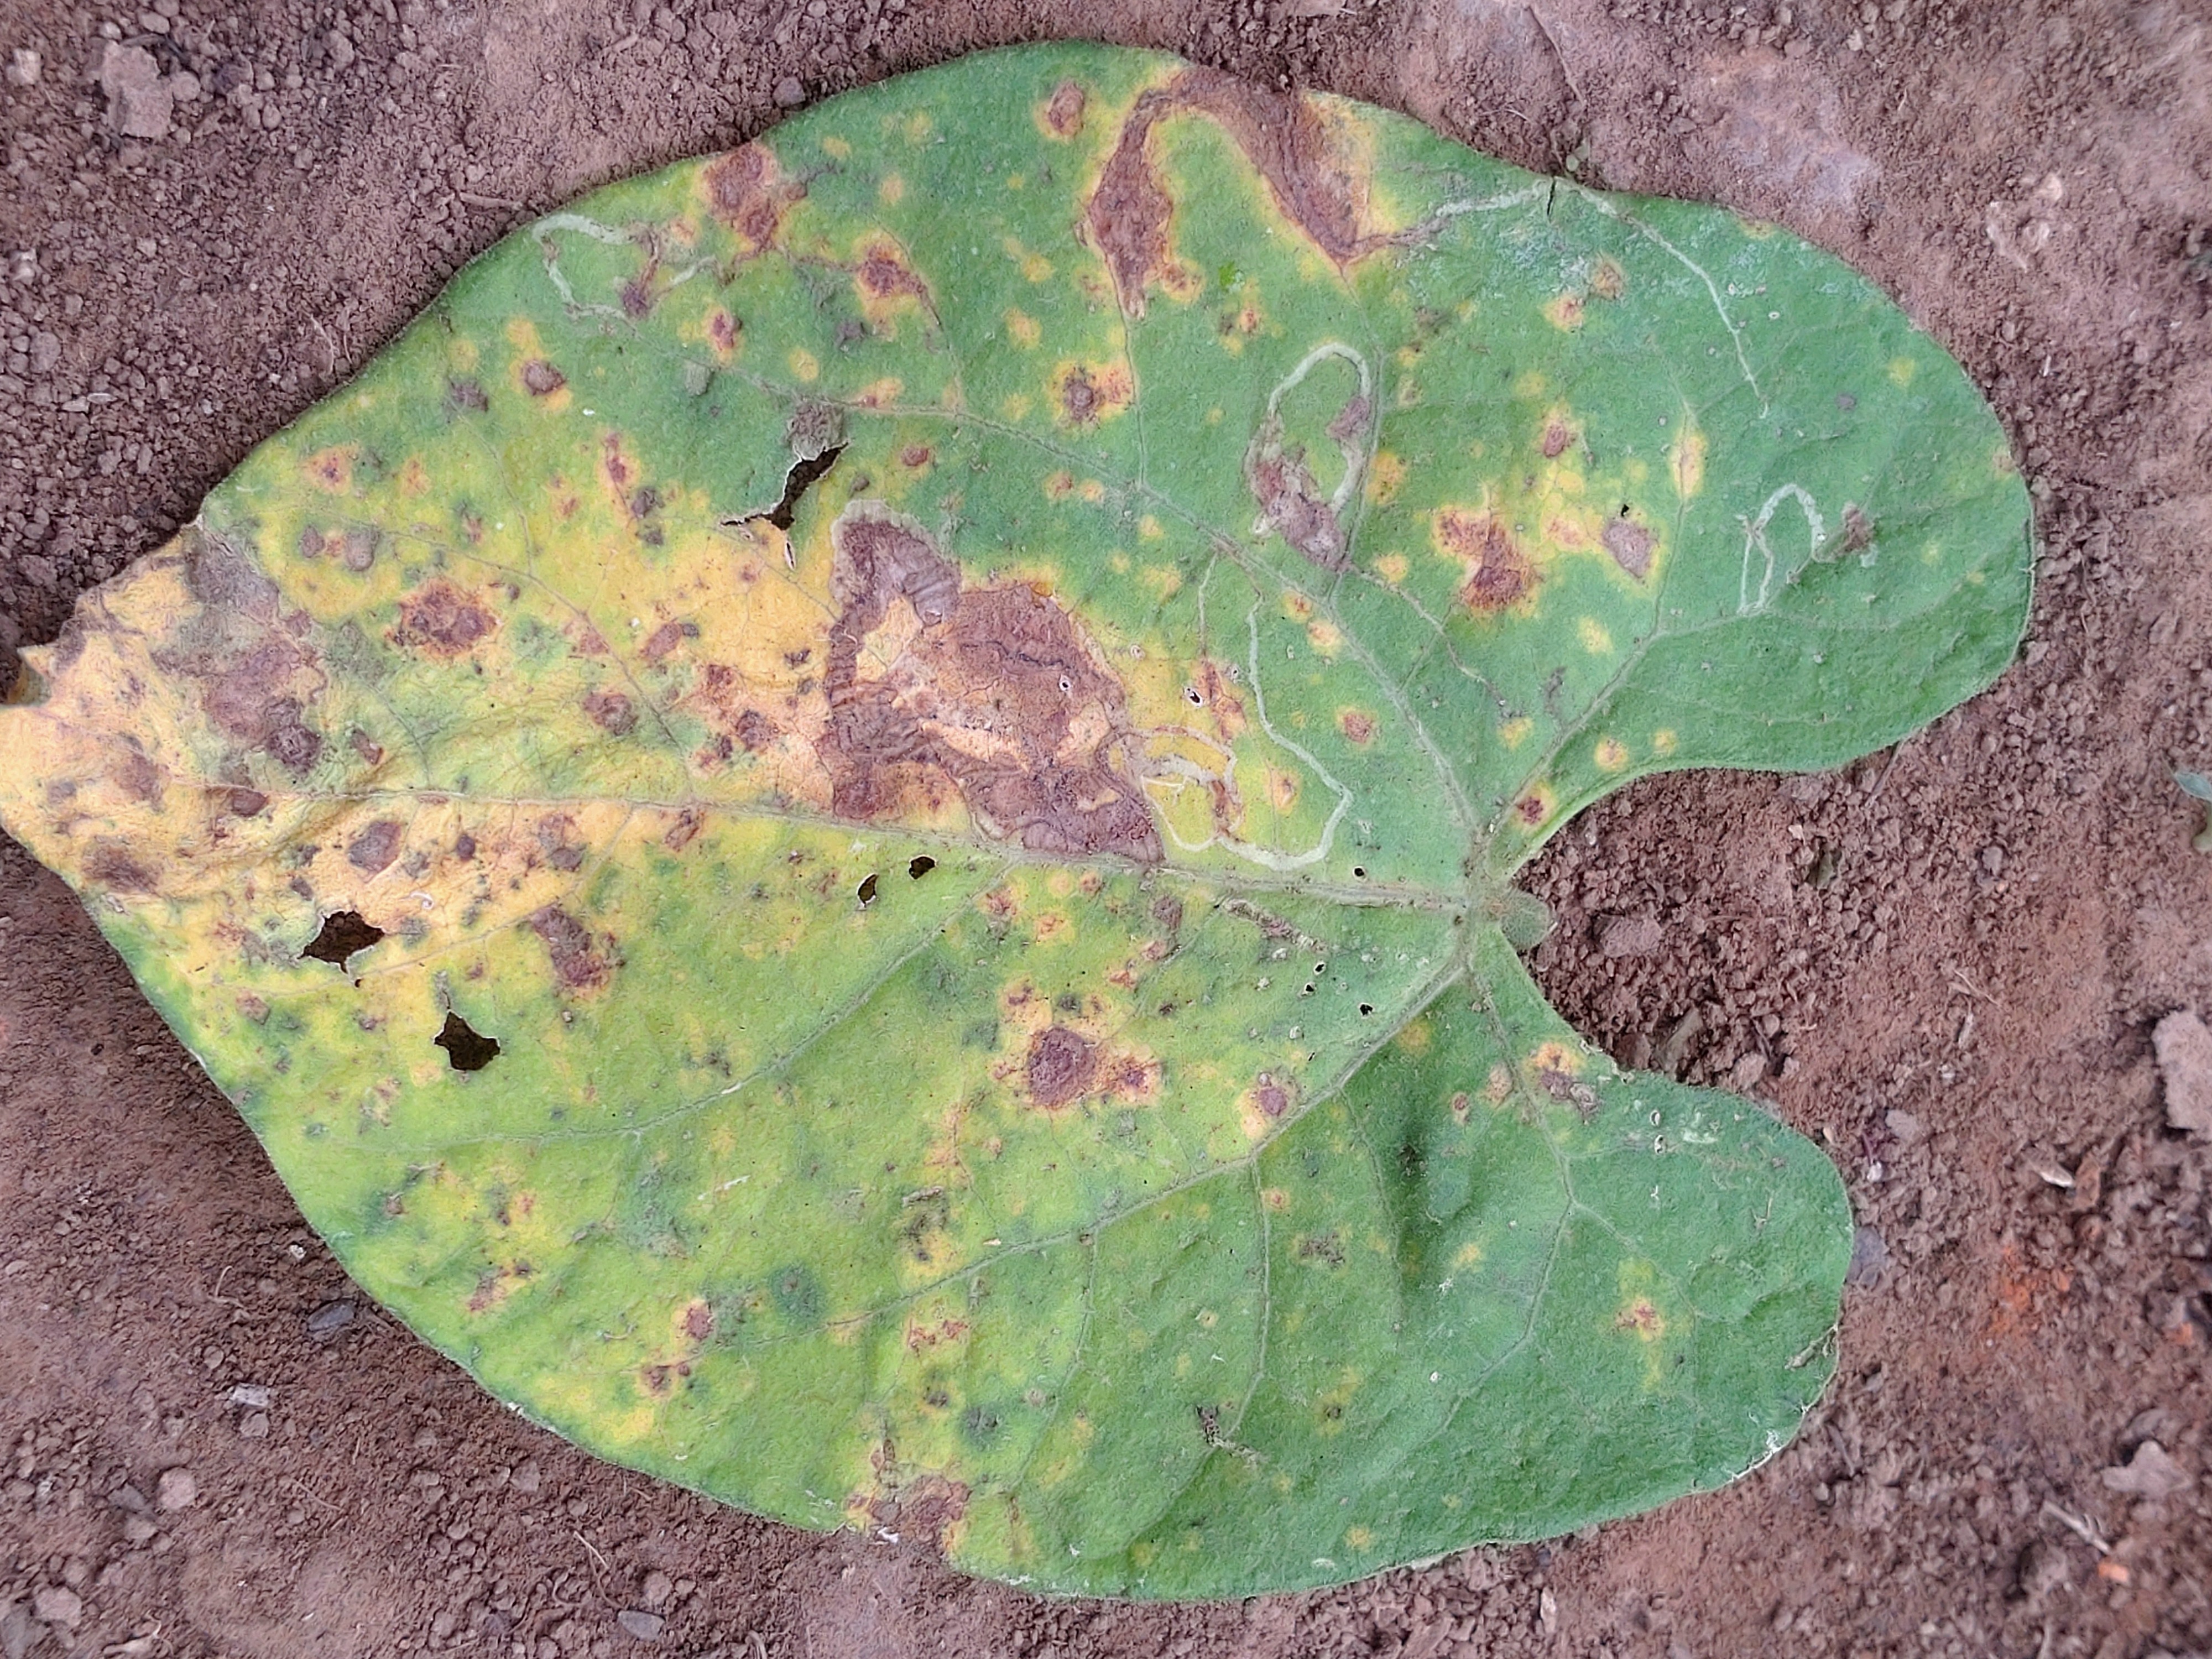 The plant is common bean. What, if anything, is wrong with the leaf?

anthracnose
